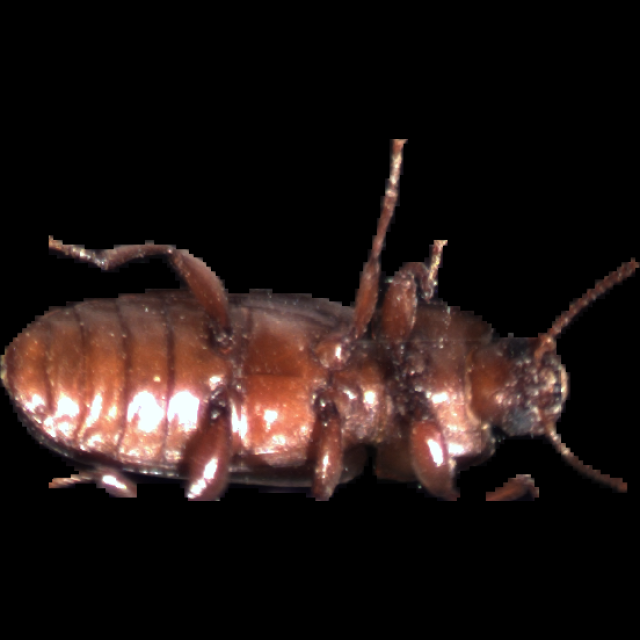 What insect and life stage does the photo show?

mealworm beetle
